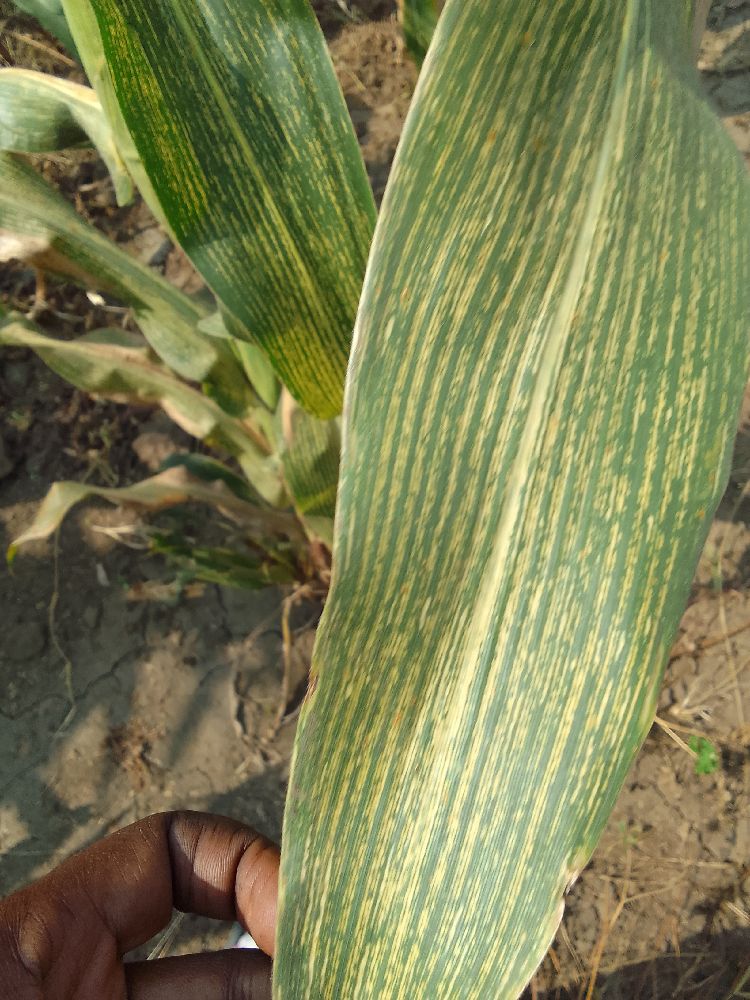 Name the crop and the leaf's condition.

maize, maize streak virus
